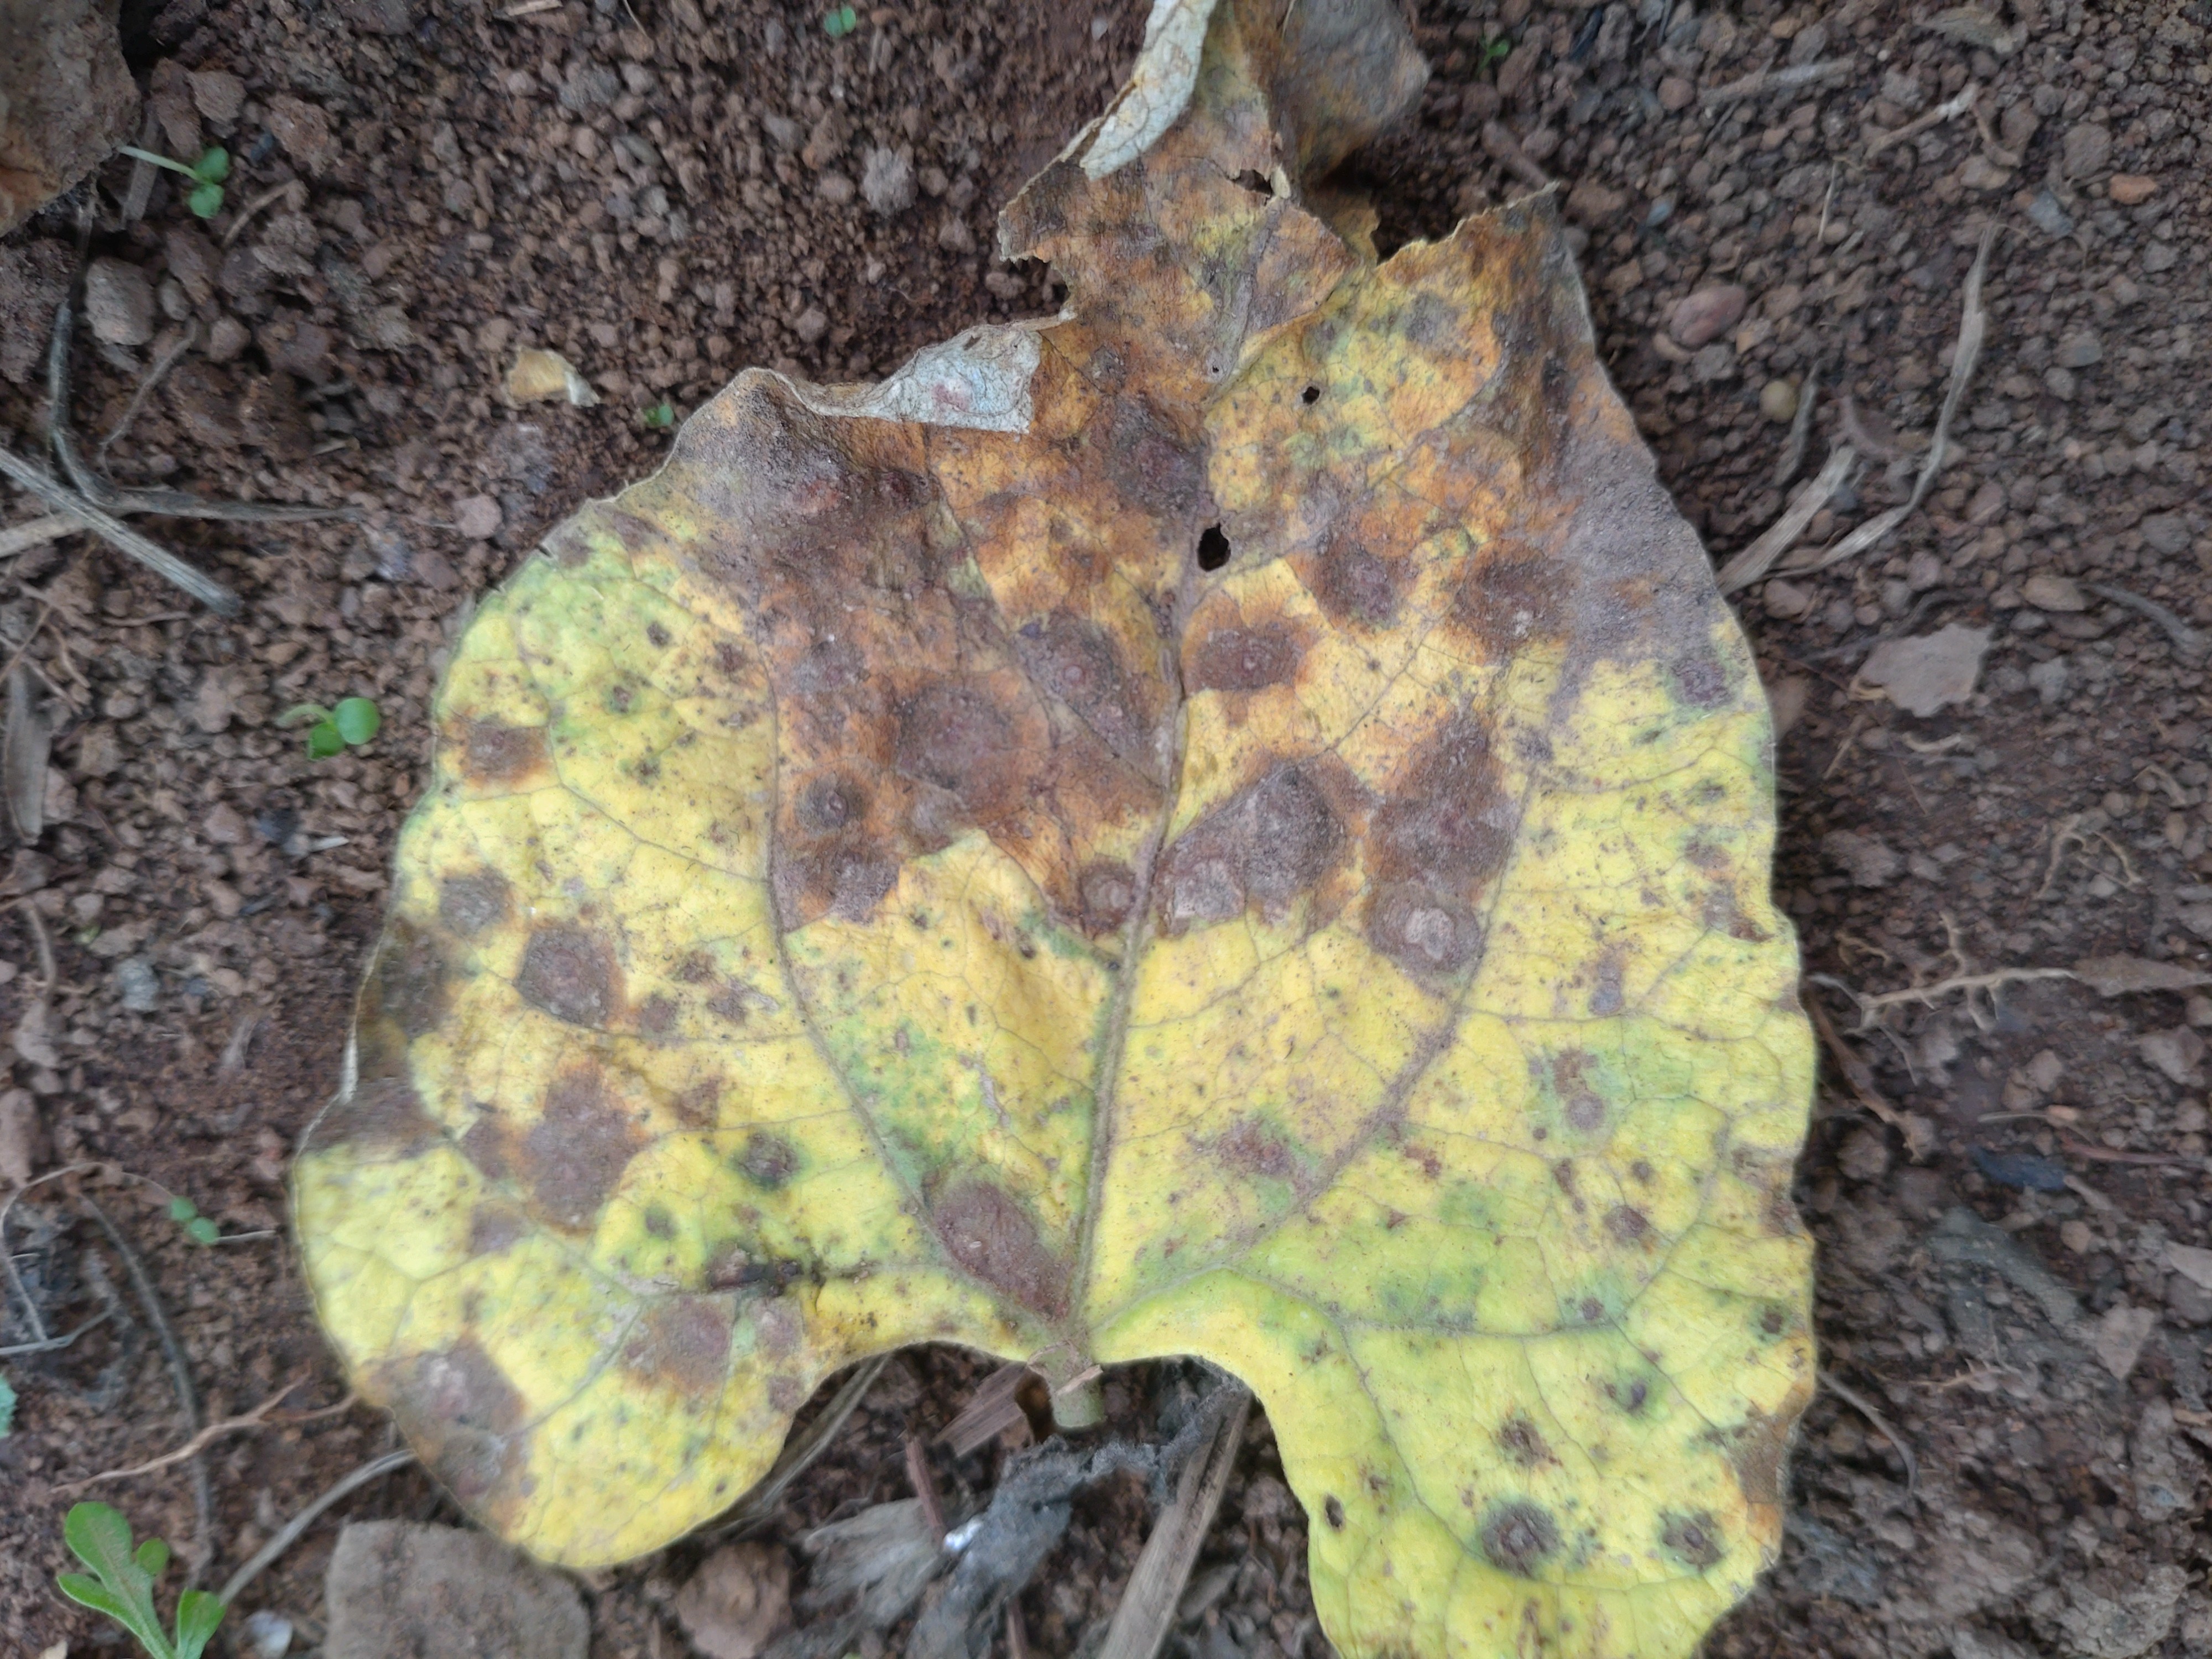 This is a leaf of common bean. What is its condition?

rust
